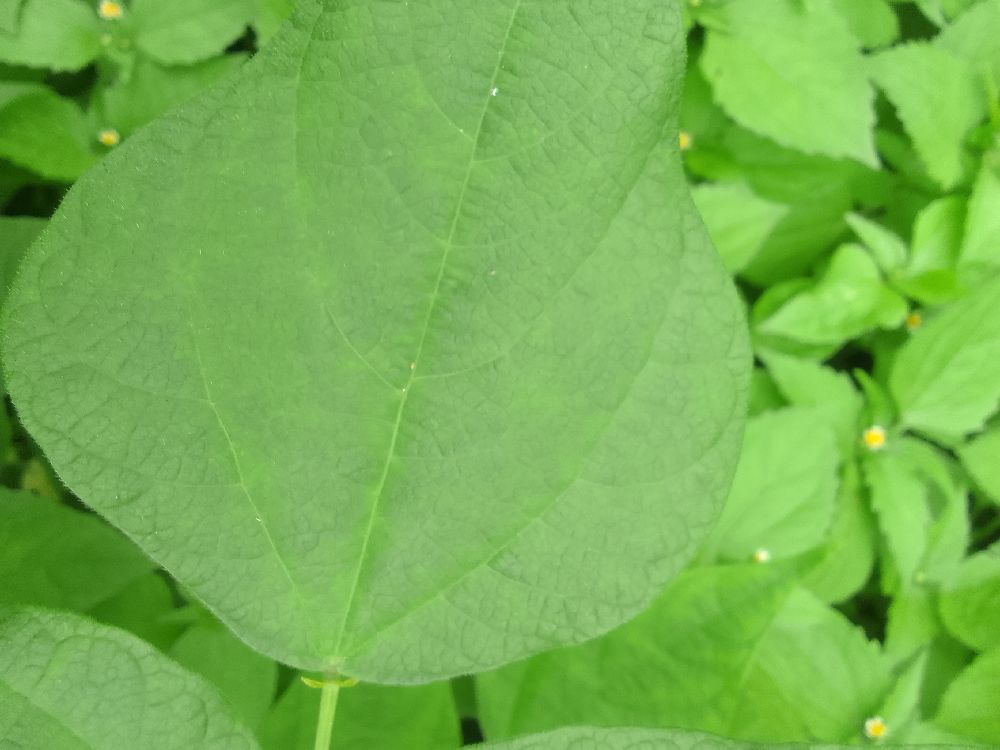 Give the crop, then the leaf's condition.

common bean, healthy
